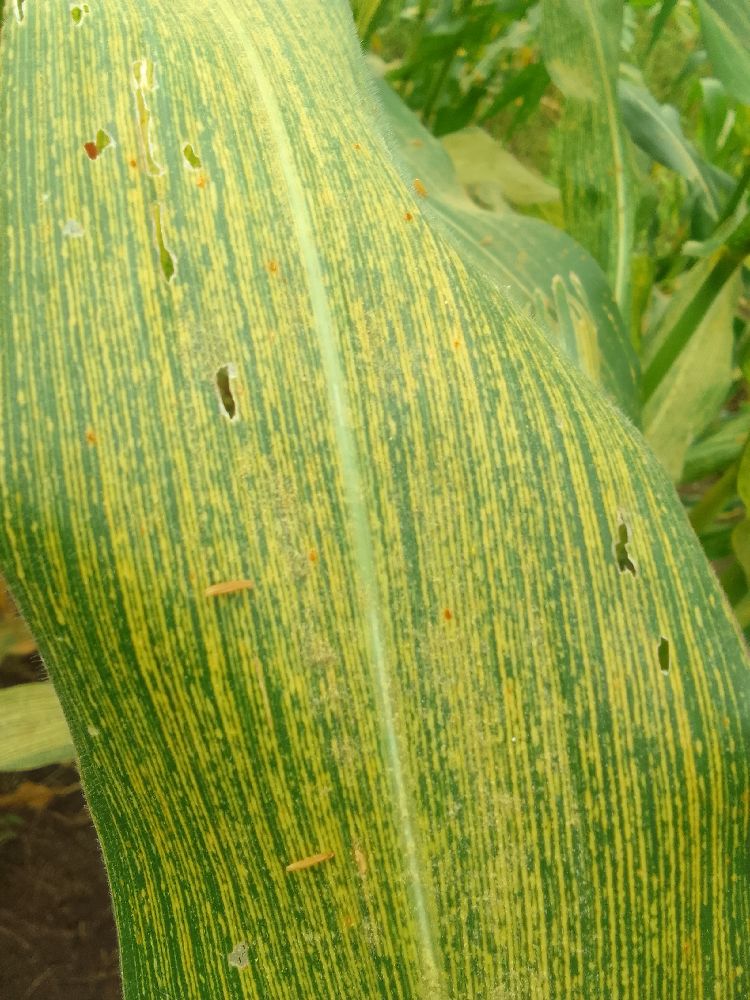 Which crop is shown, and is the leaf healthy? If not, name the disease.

maize, maize streak virus
